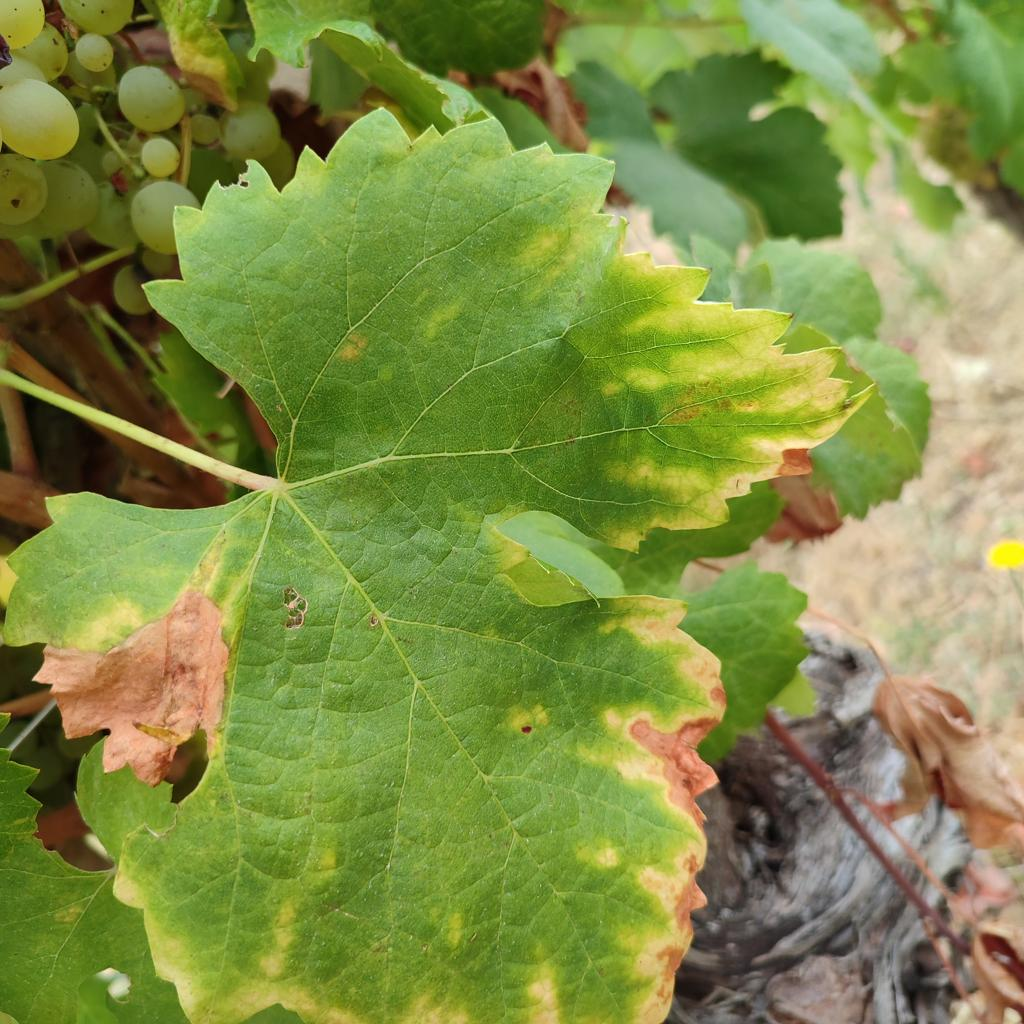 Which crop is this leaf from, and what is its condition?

grapevine, esca complex
